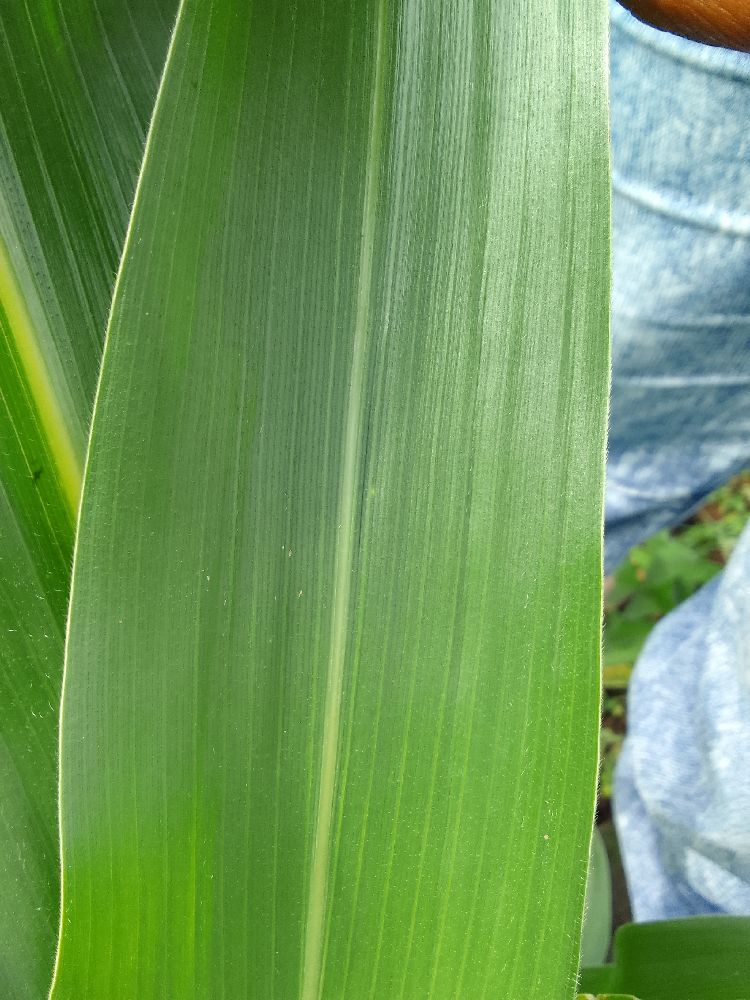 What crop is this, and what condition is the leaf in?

maize, healthy
